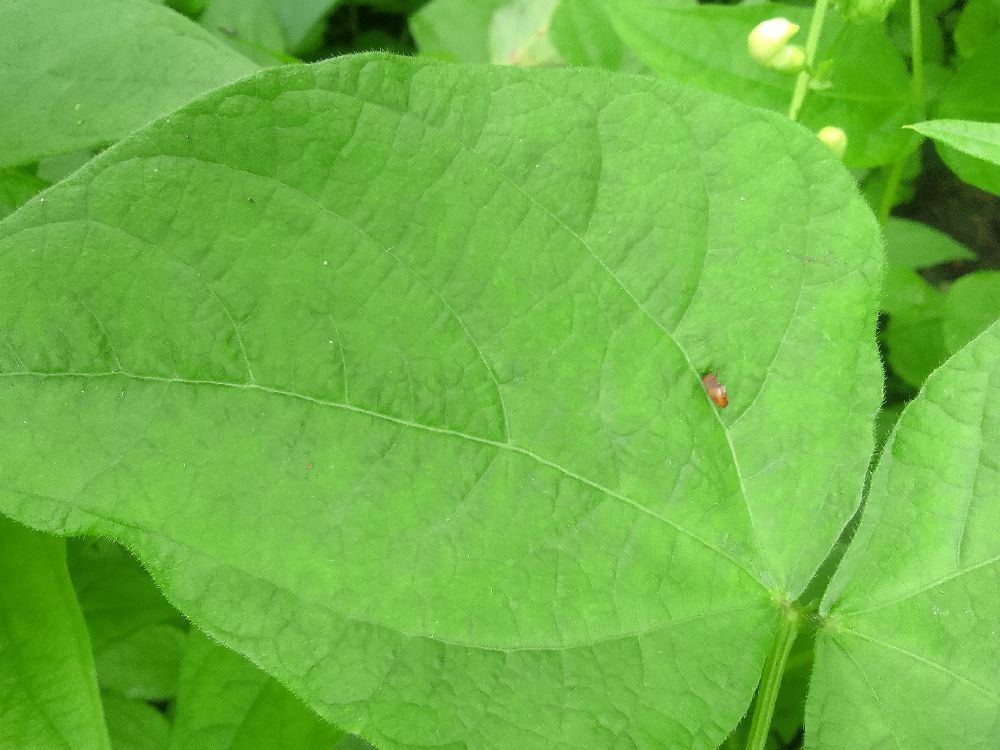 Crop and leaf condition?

common bean, healthy
